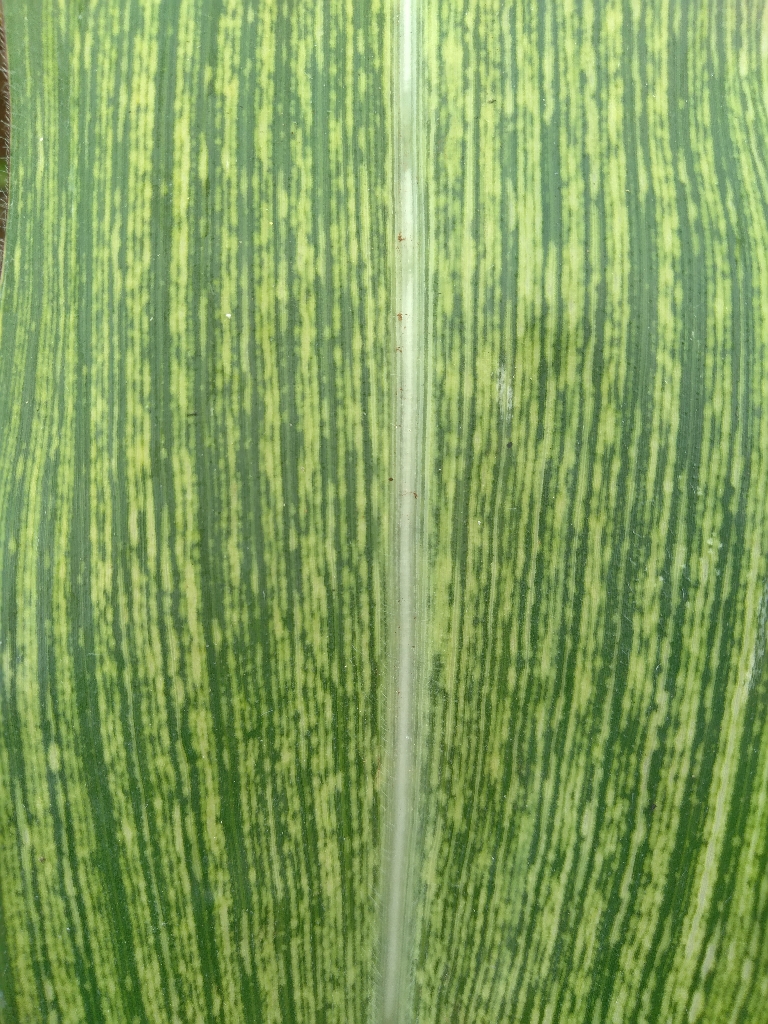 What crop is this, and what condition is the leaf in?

maize, maize streak virus
